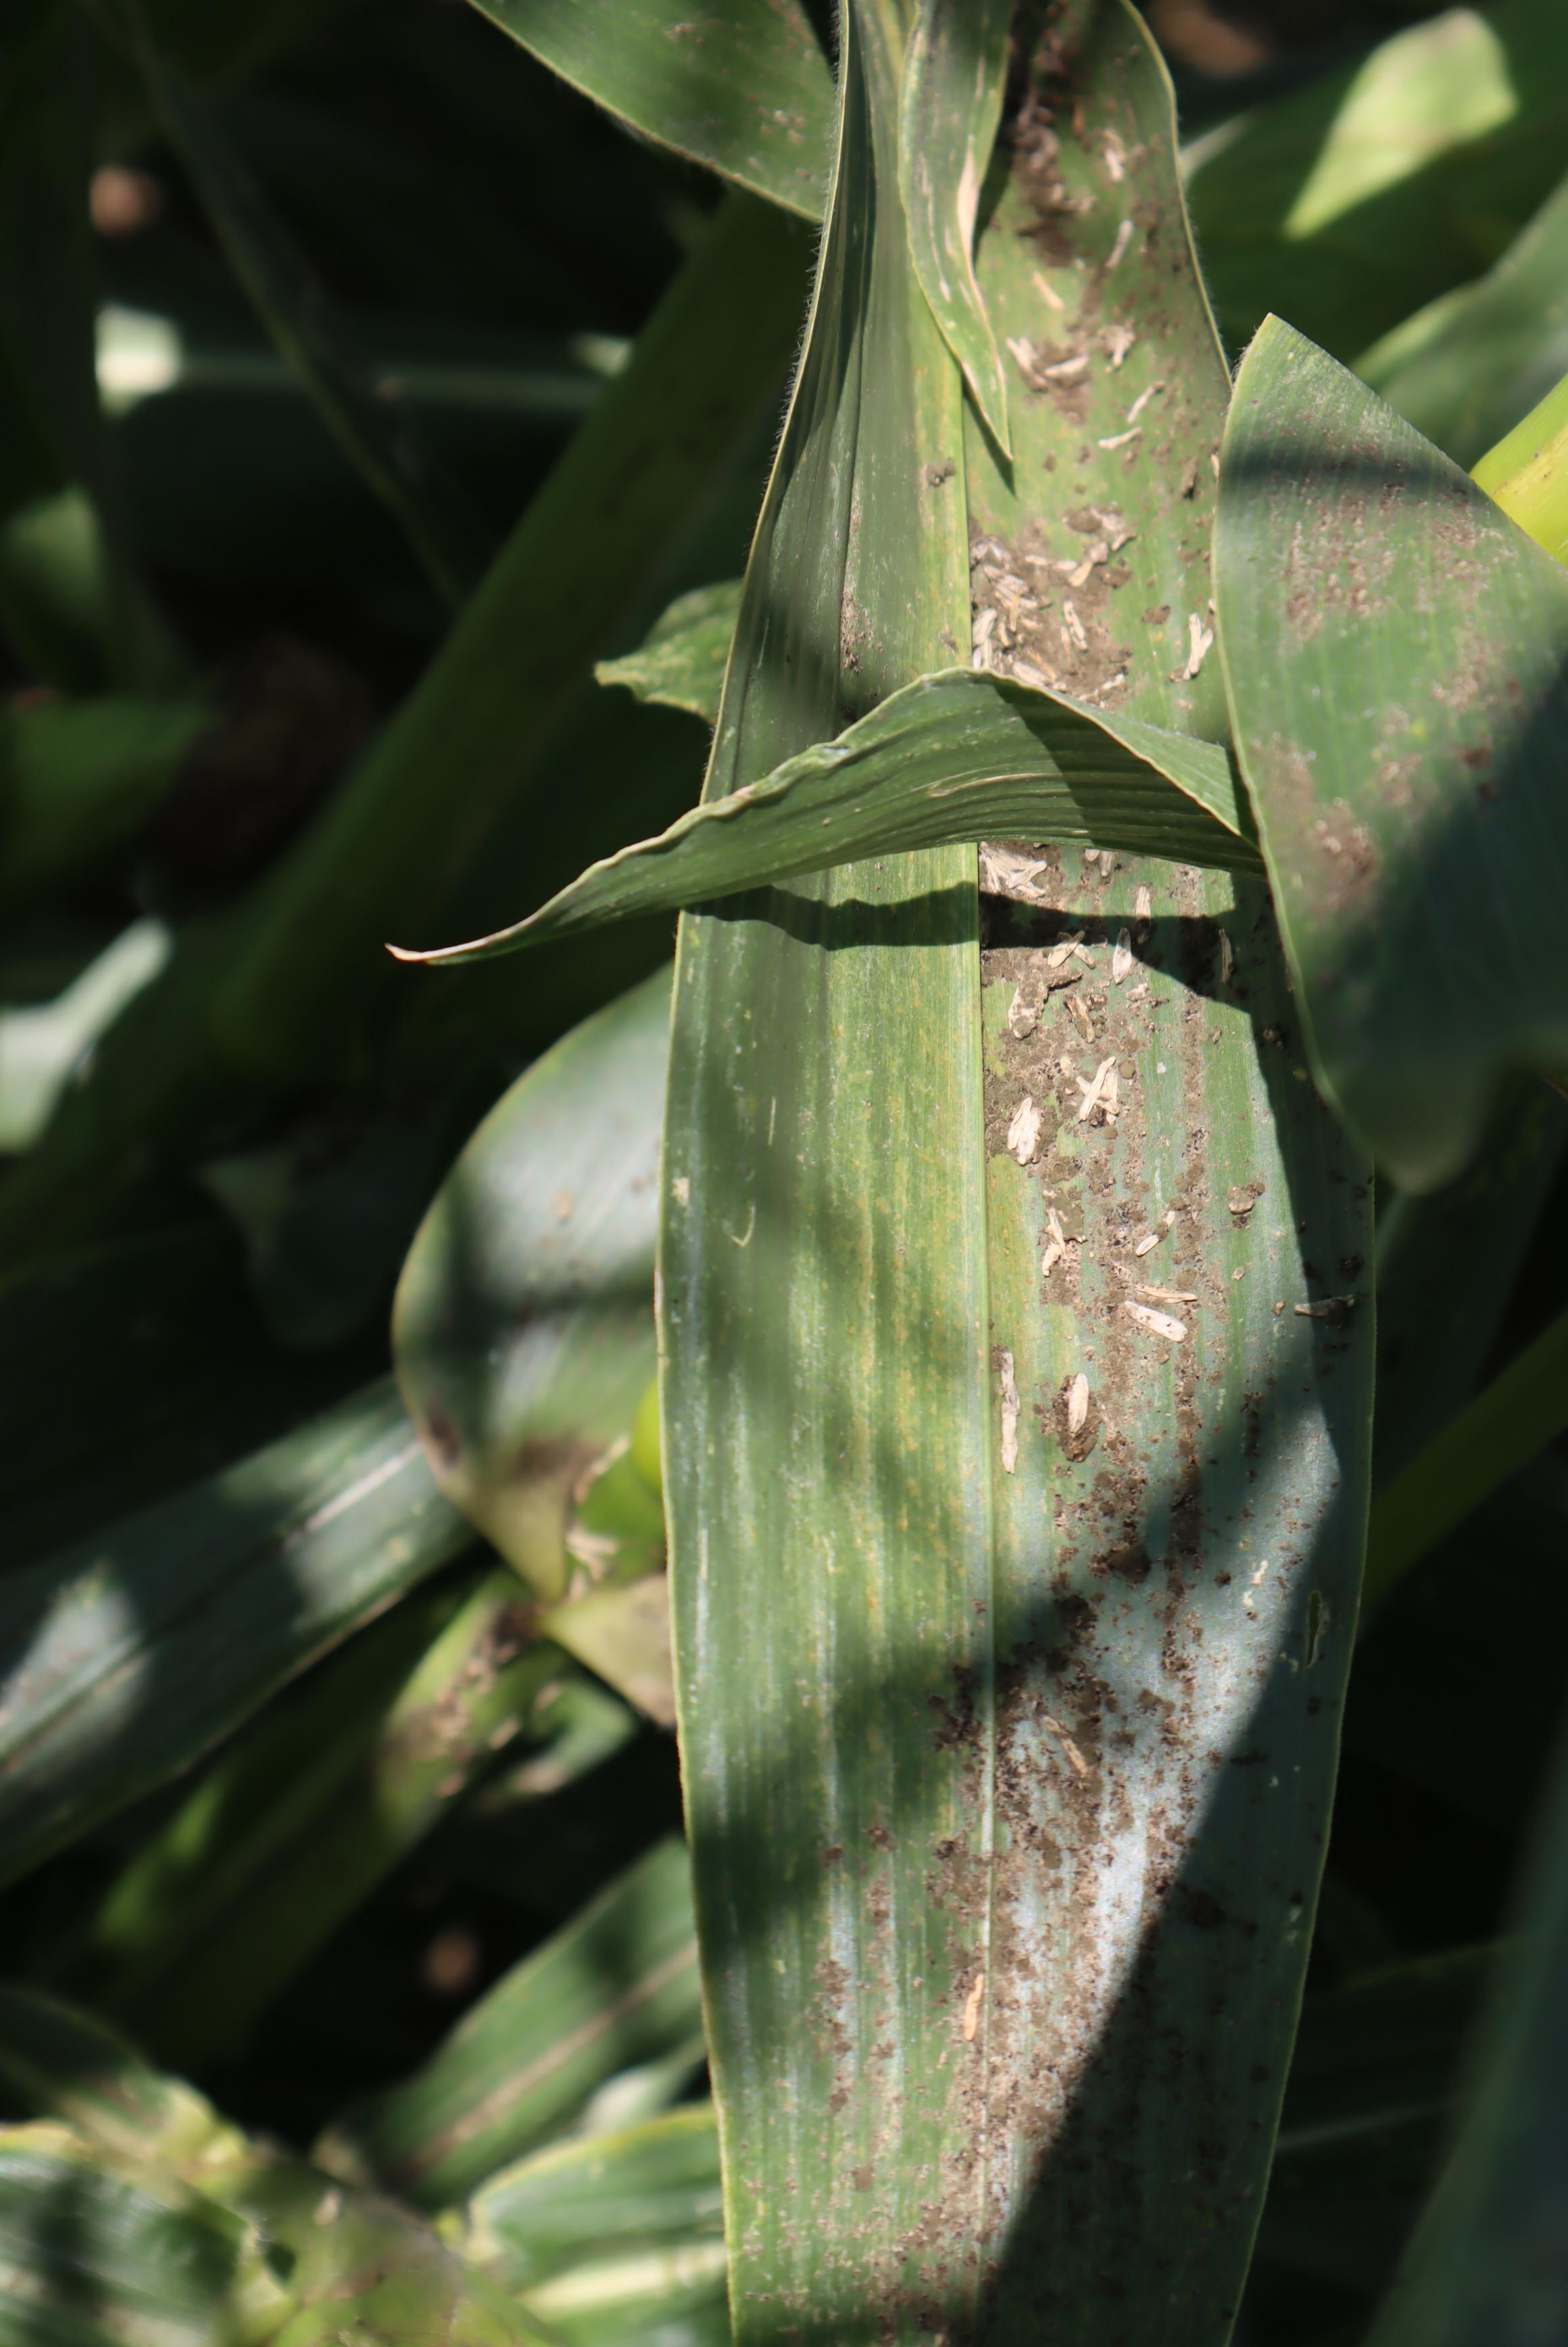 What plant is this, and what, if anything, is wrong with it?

corn, altica, cicadellidae
